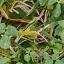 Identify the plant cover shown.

unstructured weed
